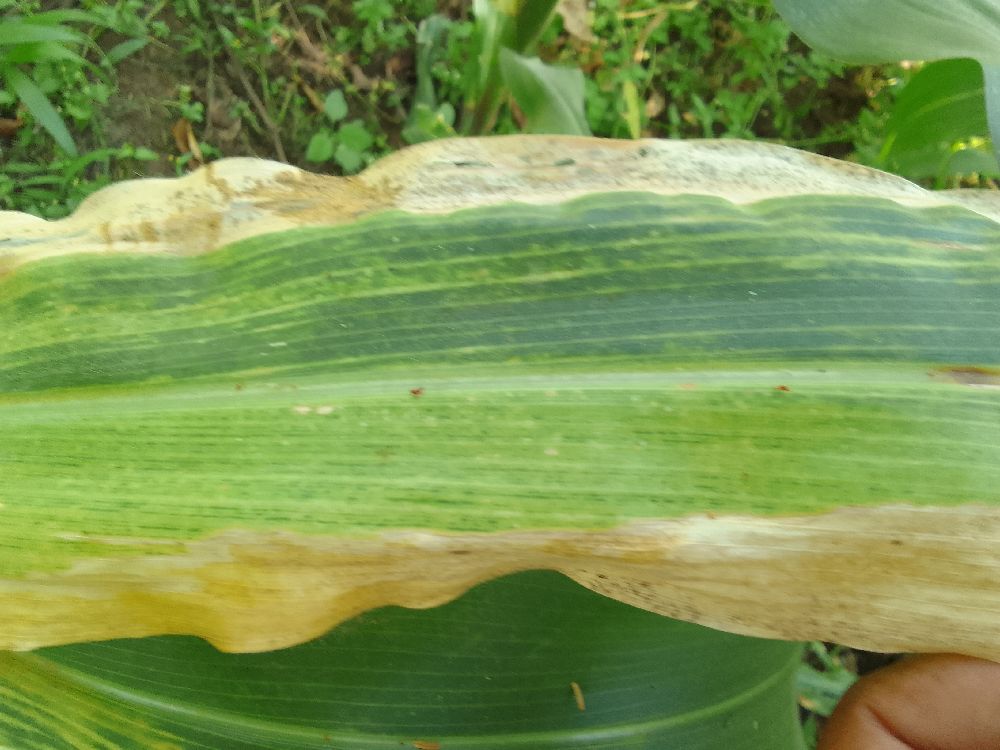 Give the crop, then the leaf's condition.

maize, maize lethal necrosis
